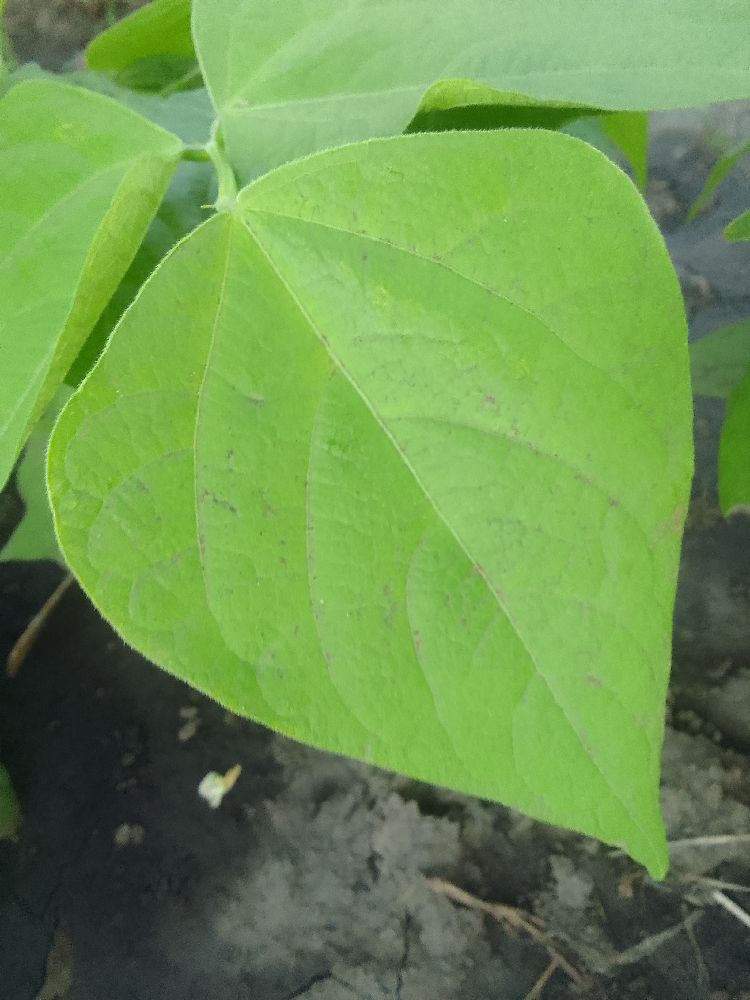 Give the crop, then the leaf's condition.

common bean, healthy
